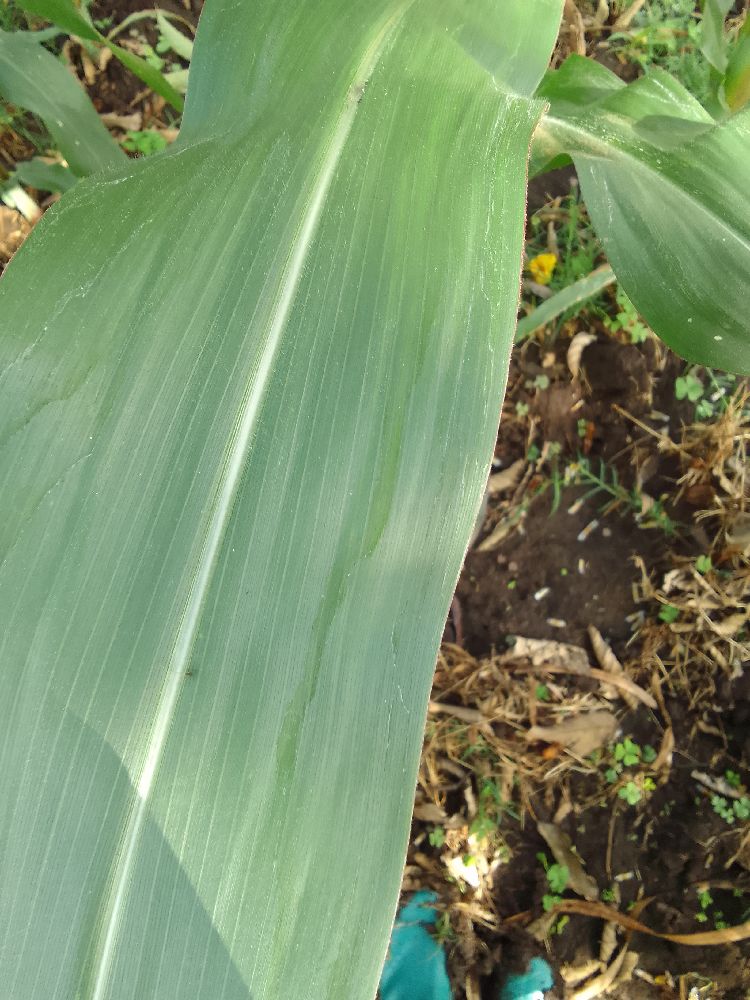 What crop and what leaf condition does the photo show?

maize, healthy
